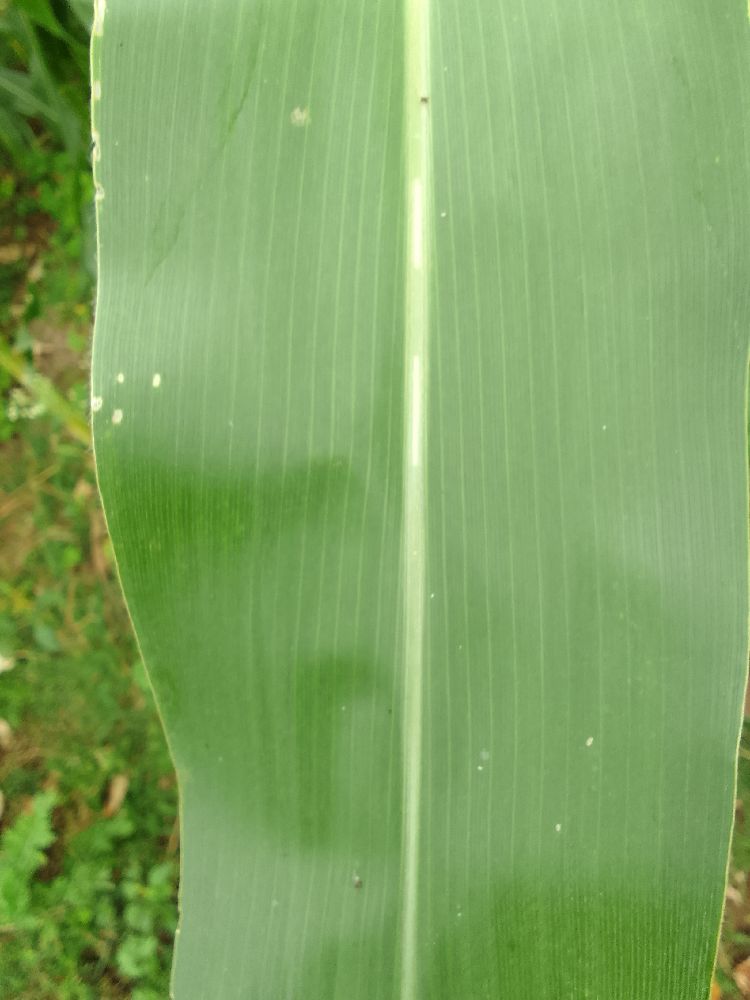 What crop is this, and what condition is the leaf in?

maize, healthy
